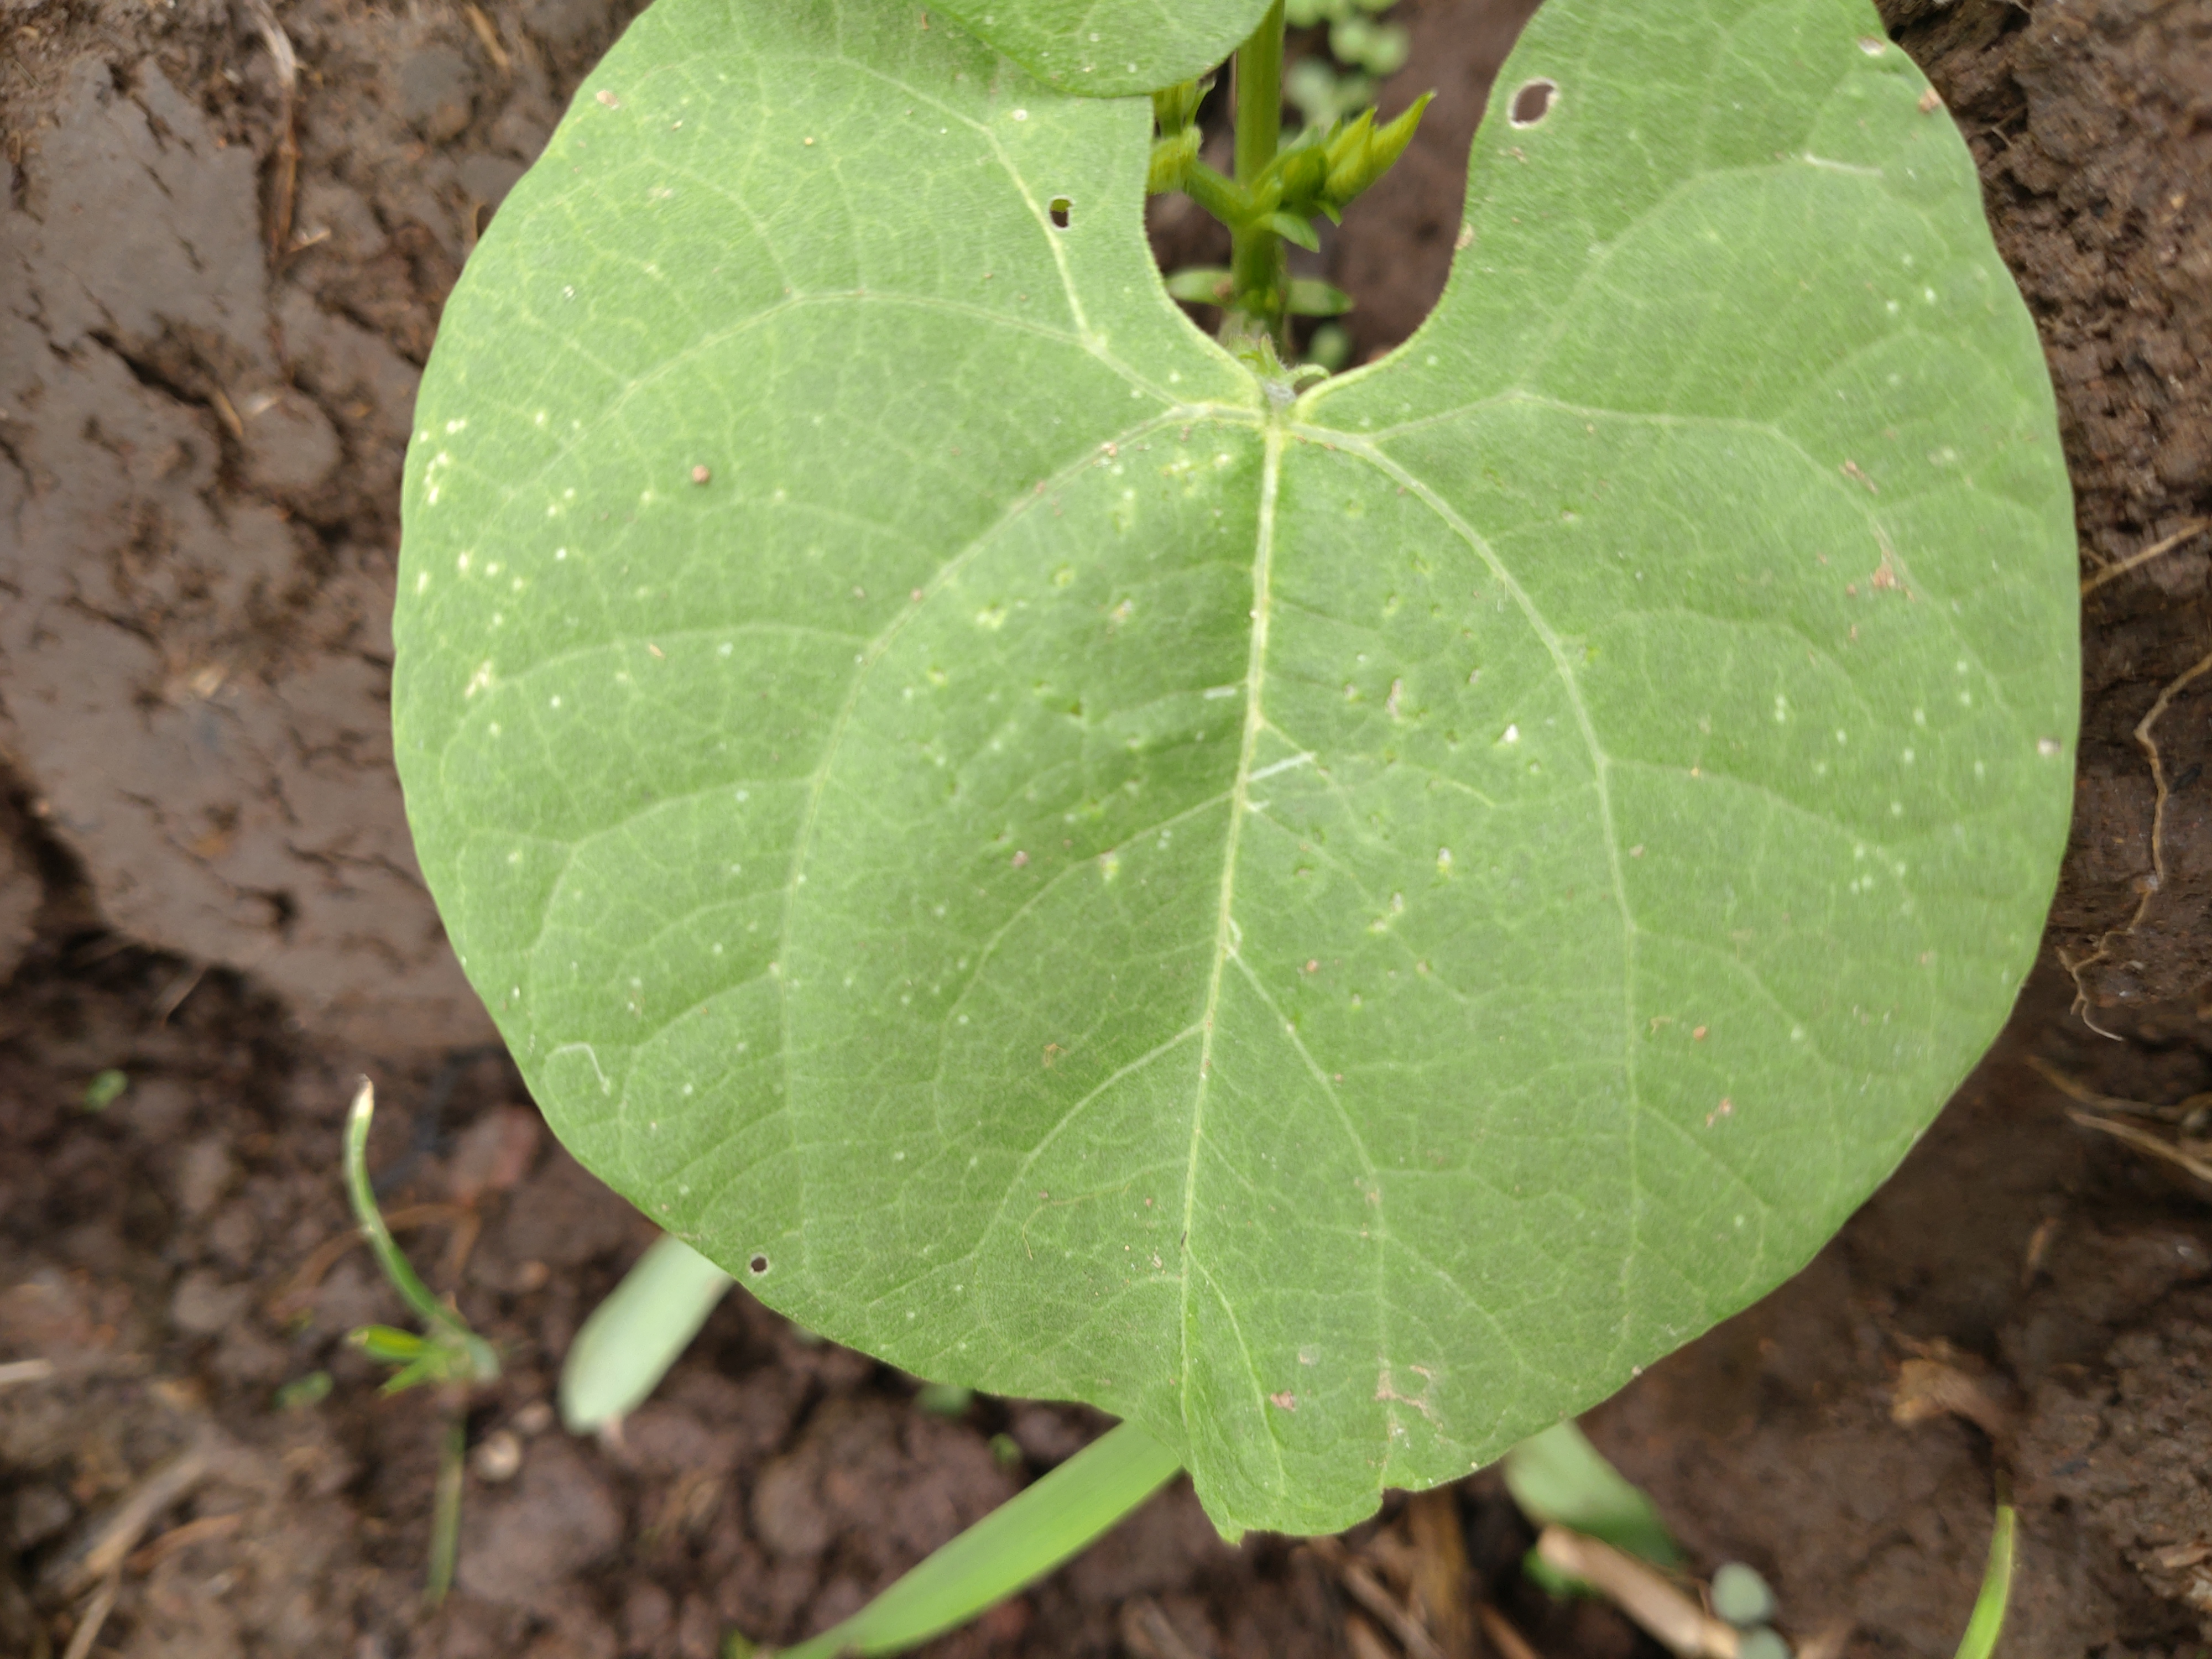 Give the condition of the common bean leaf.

healthy
